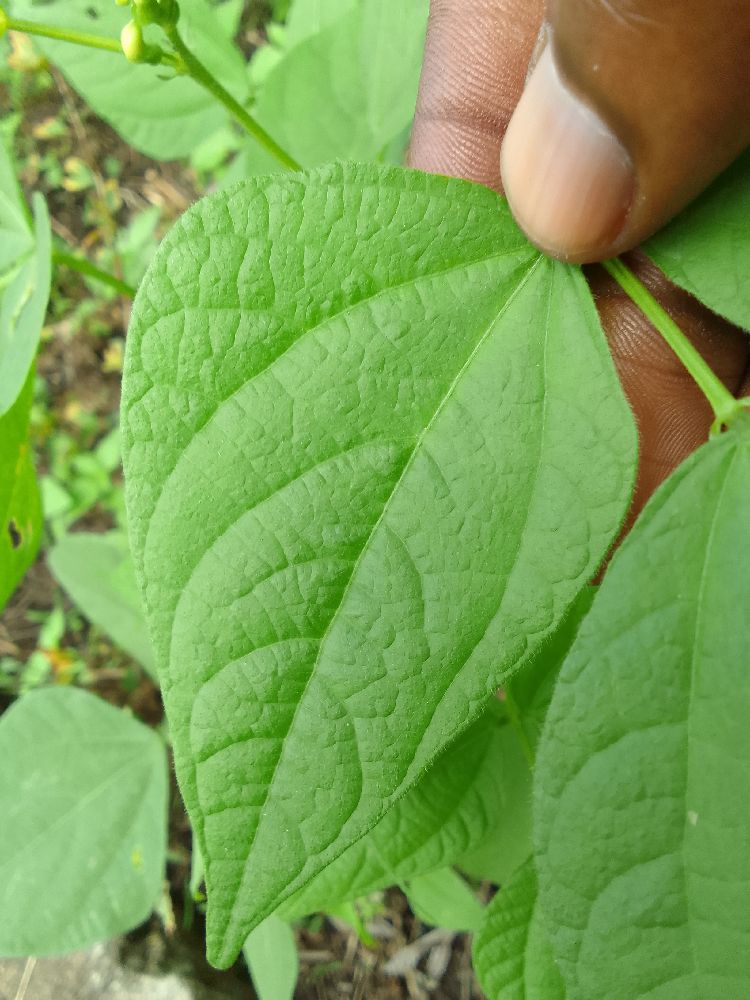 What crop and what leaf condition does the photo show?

common bean, healthy
